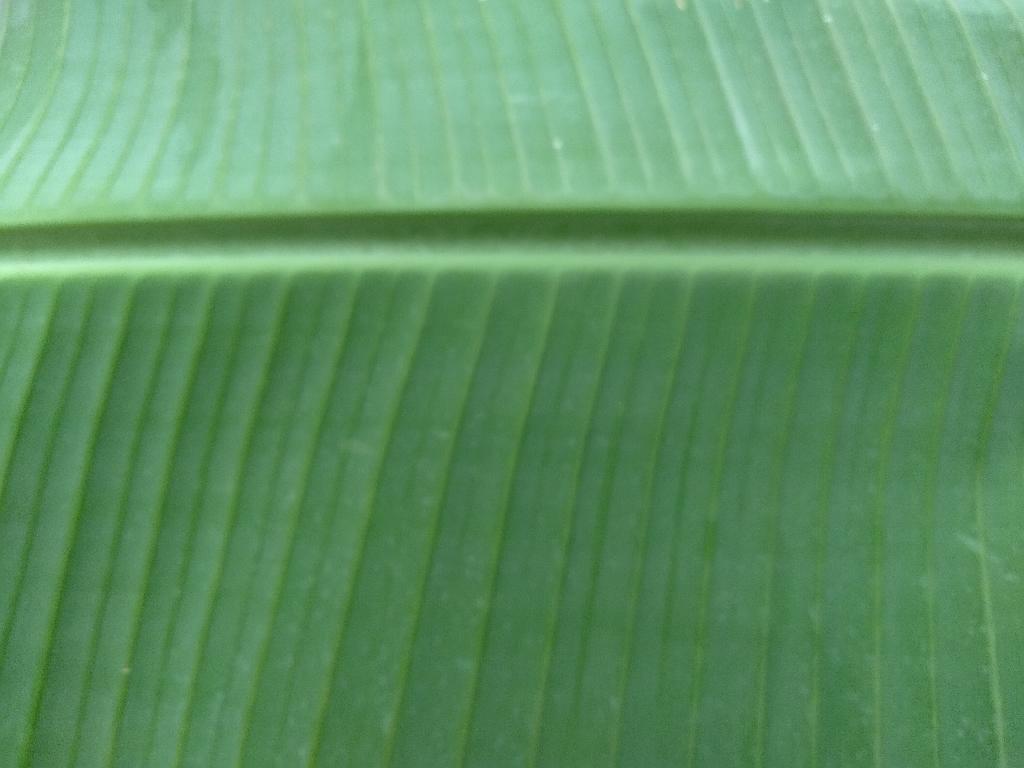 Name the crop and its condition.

banana, healthy
